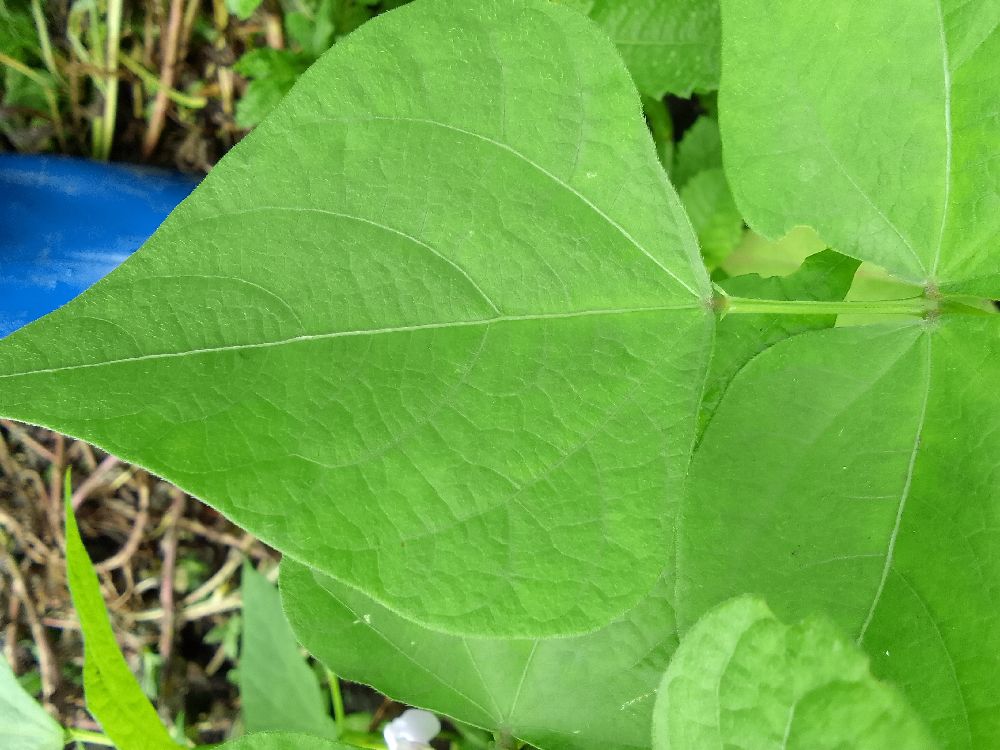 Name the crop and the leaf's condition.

common bean, healthy
